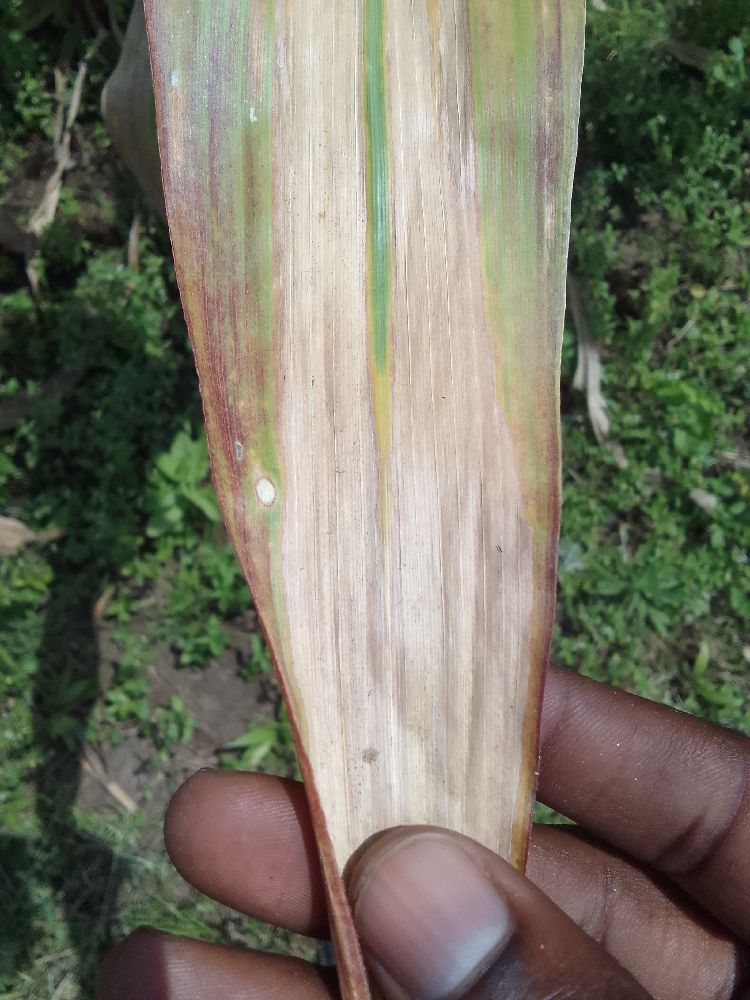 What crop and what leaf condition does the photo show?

maize, maize lethal necrosis
